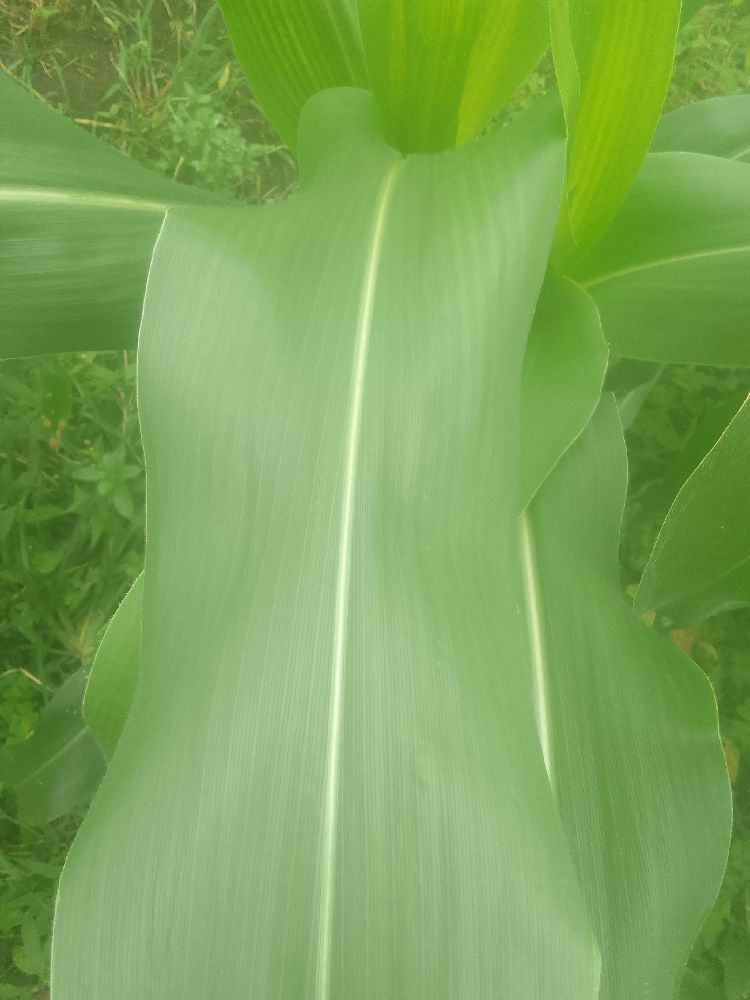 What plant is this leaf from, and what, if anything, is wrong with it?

maize, healthy
